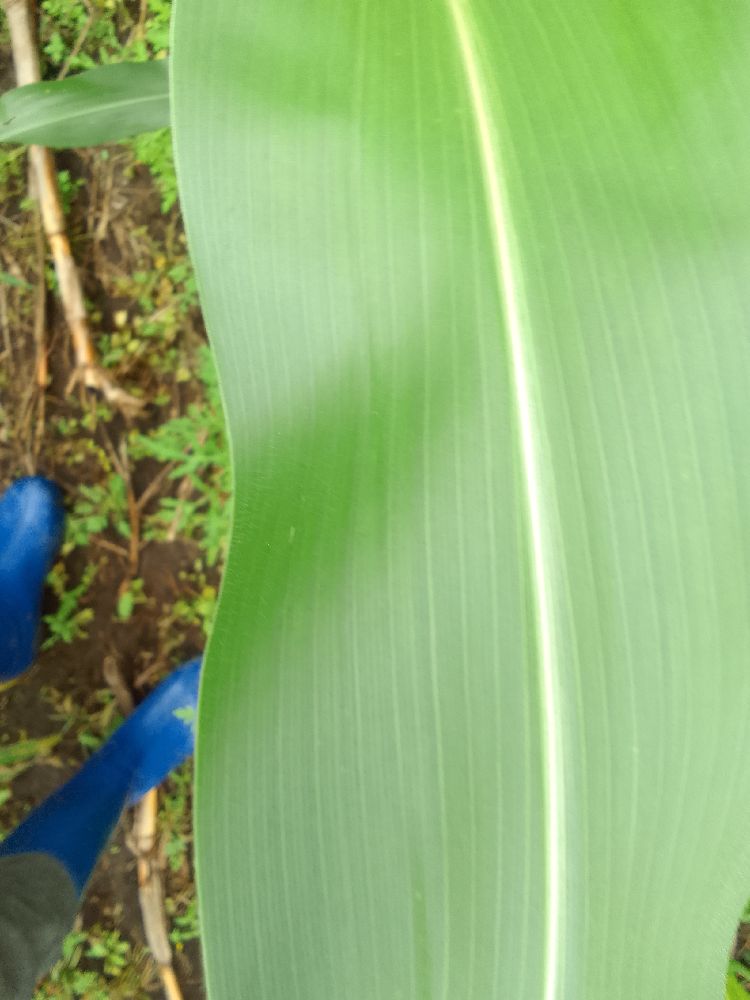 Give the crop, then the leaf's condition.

maize, healthy
